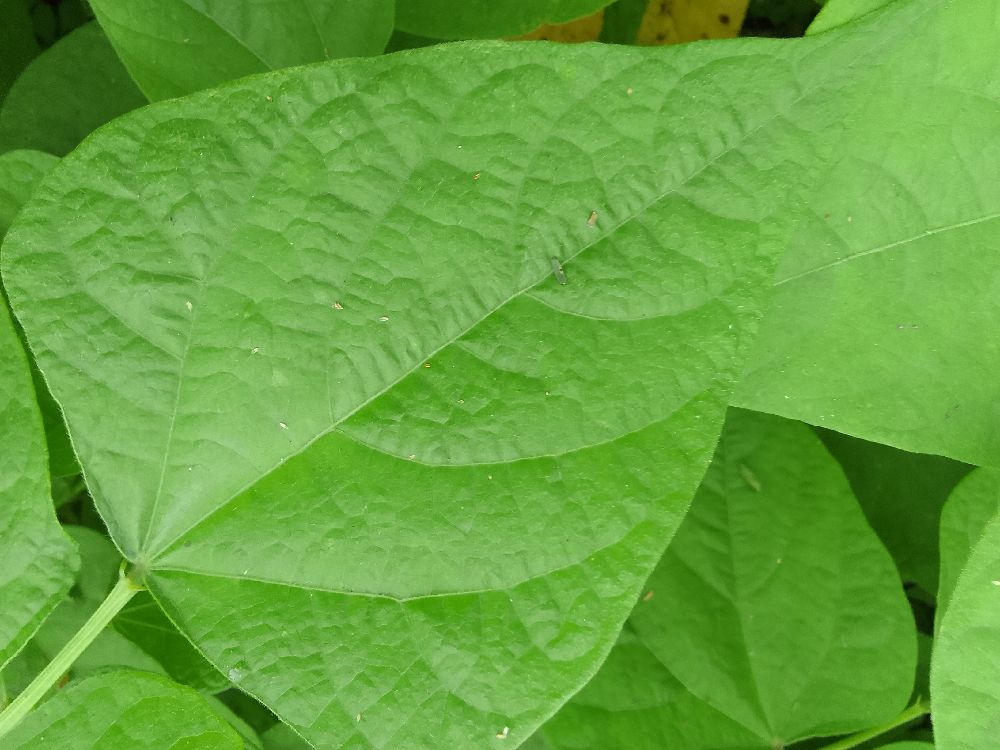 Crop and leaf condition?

common bean, healthy
